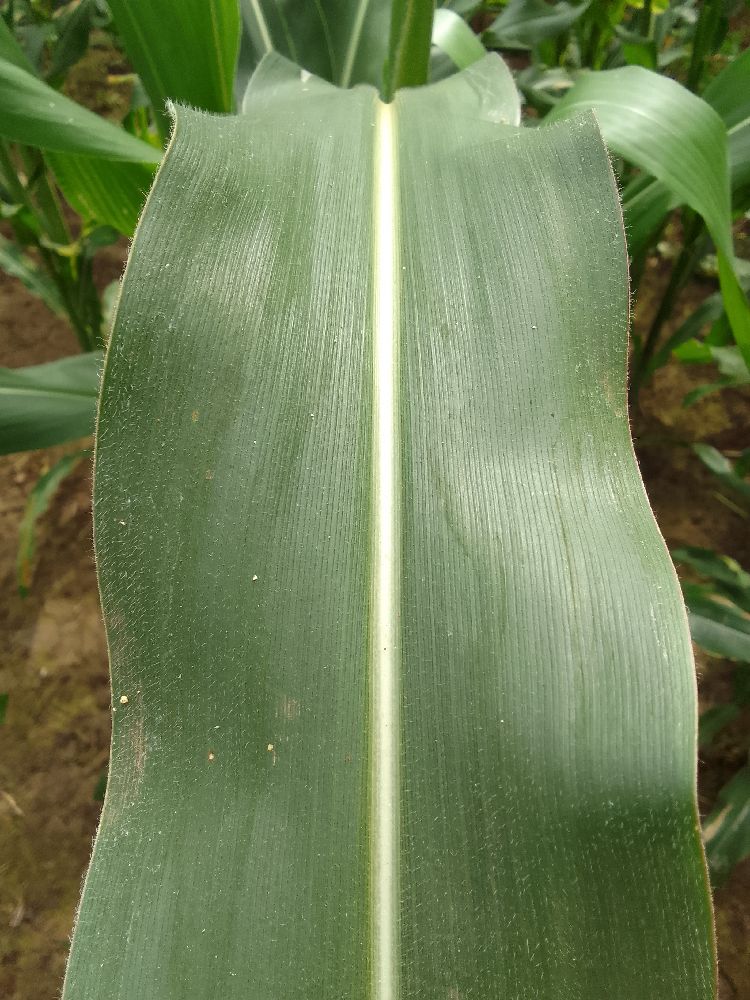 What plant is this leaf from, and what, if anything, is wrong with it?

maize, healthy
